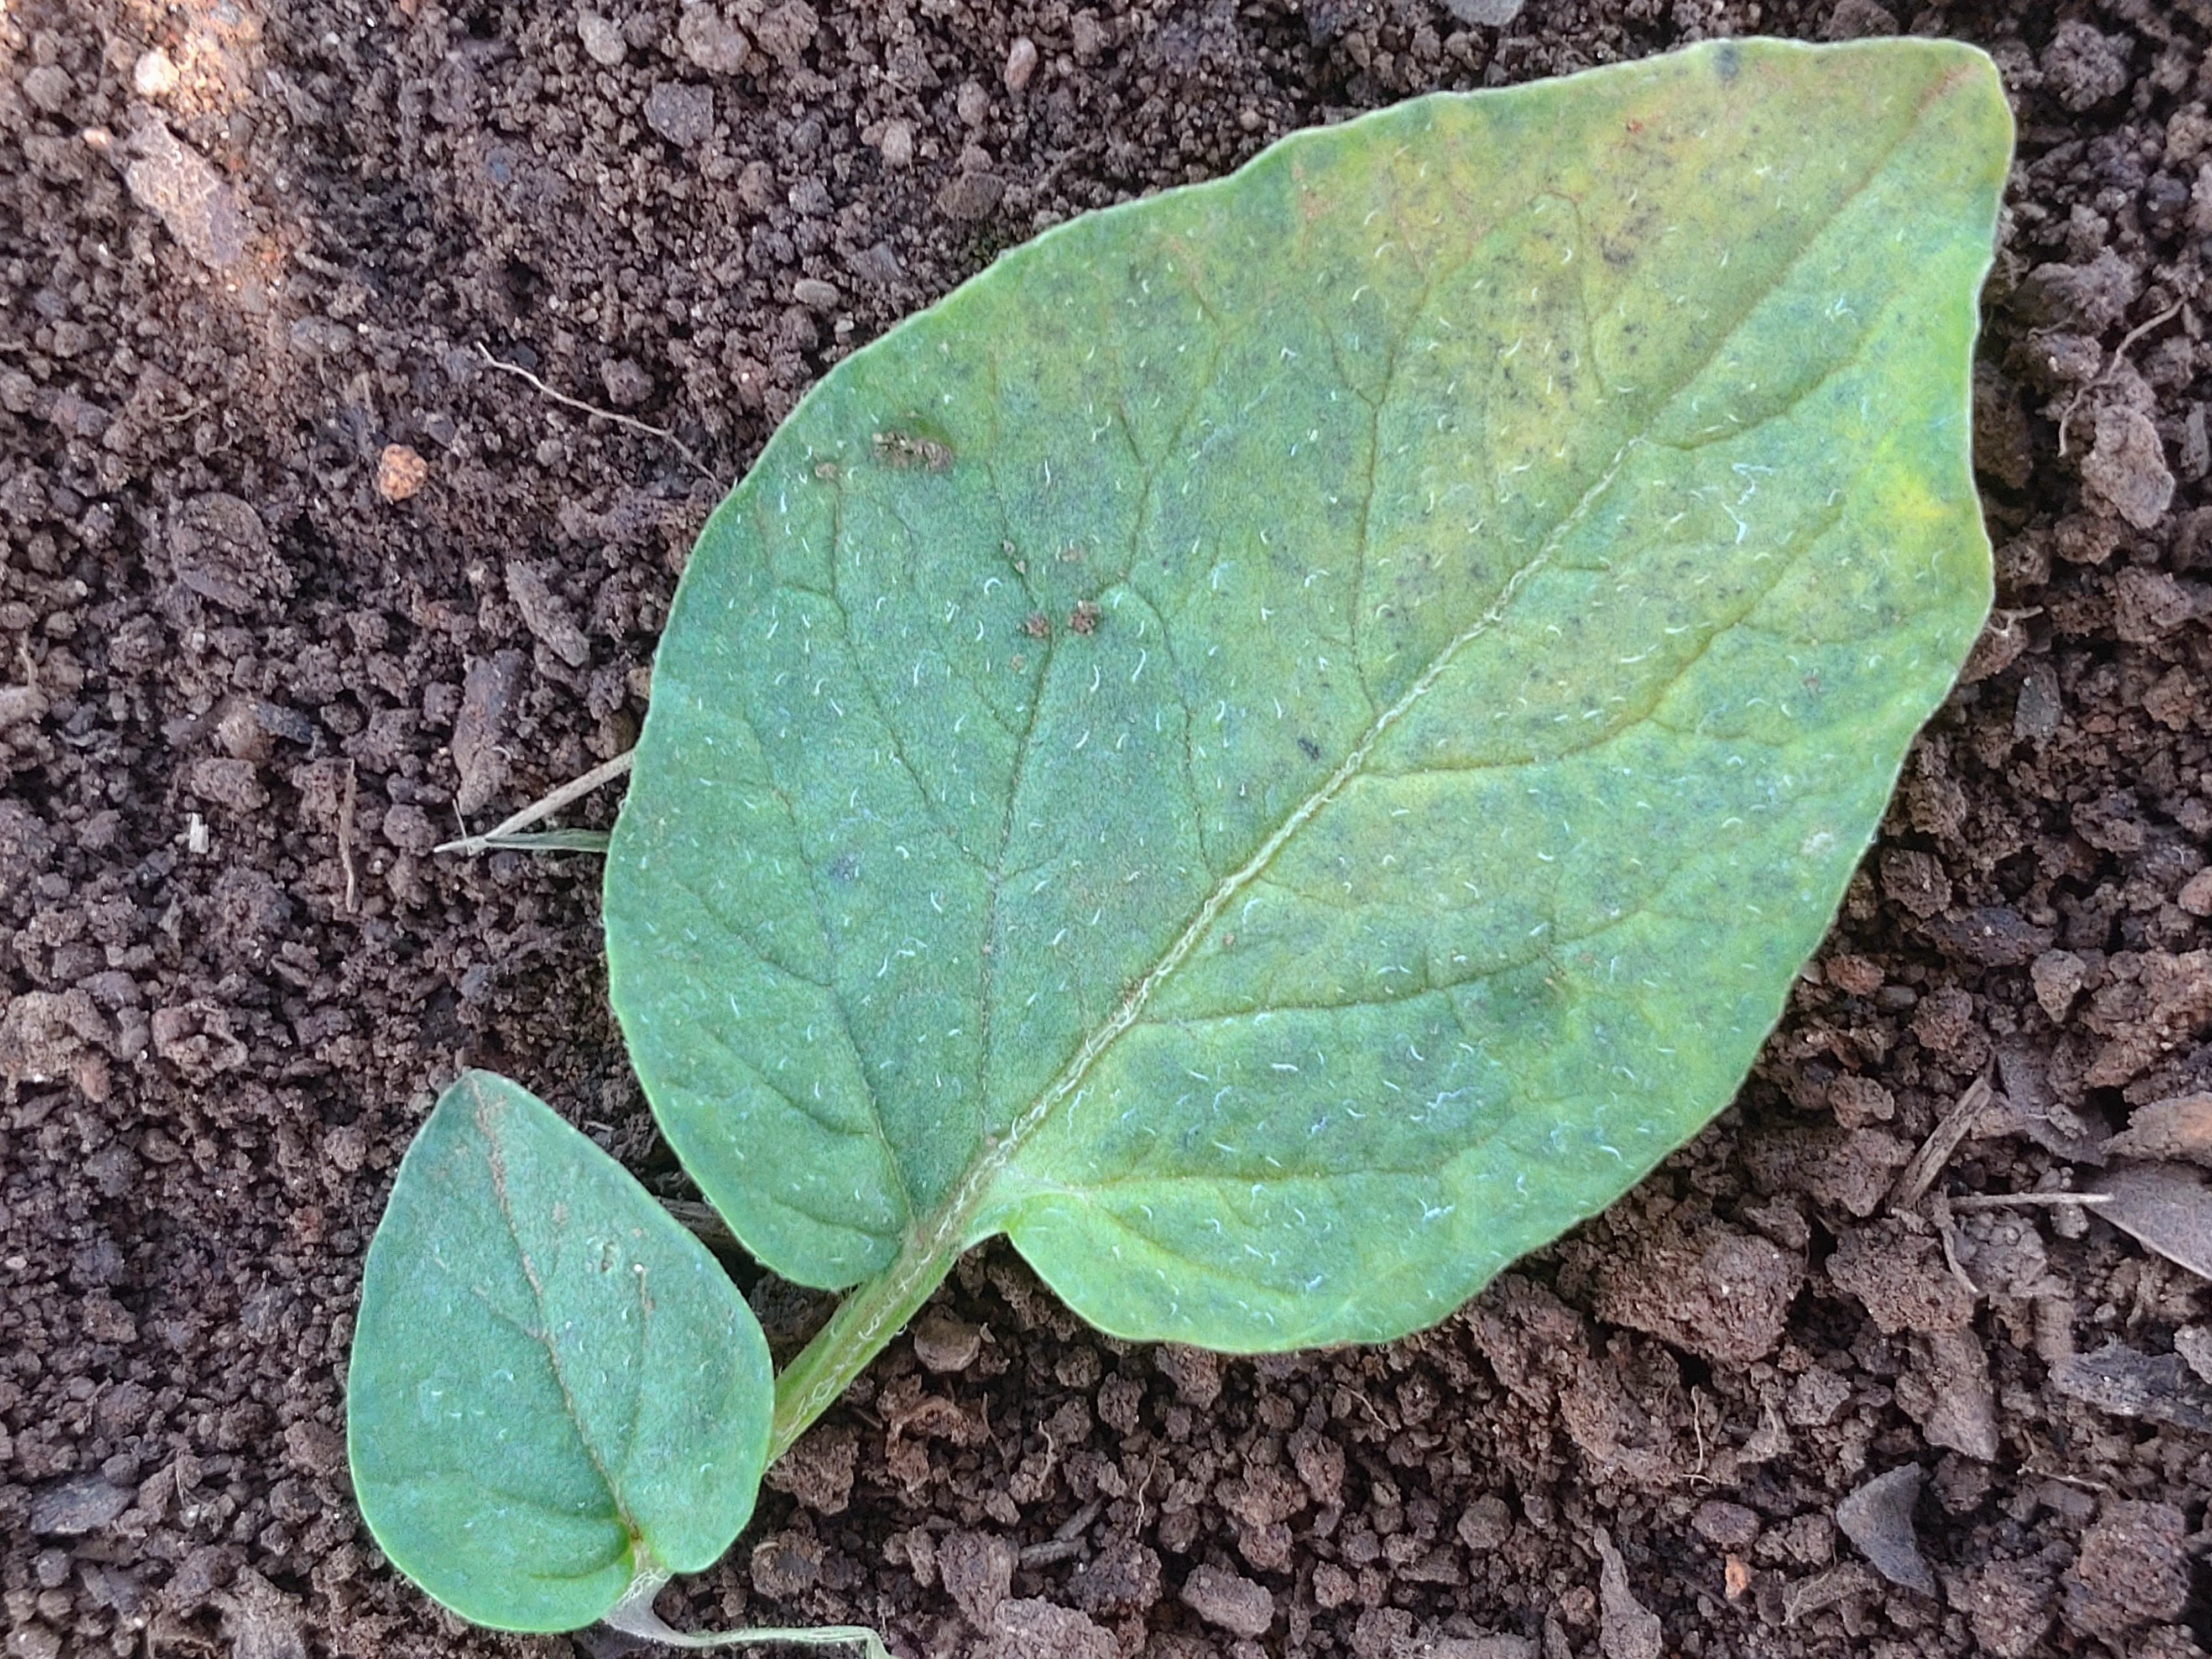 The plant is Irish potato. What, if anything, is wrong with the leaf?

late blight
